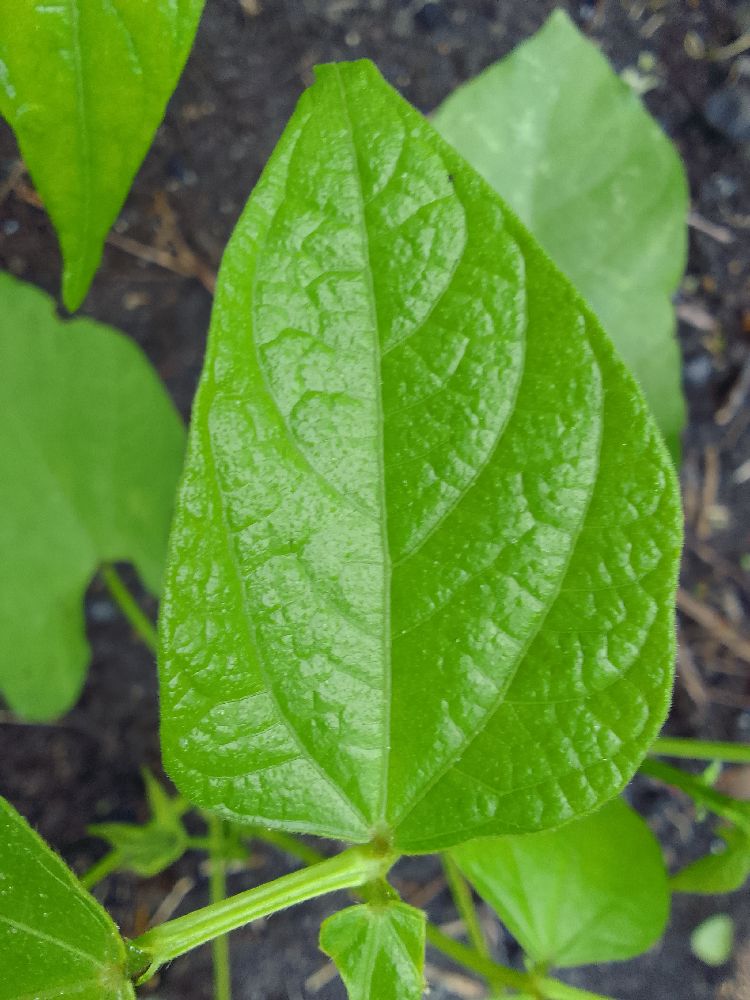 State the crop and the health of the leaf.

common bean, healthy
